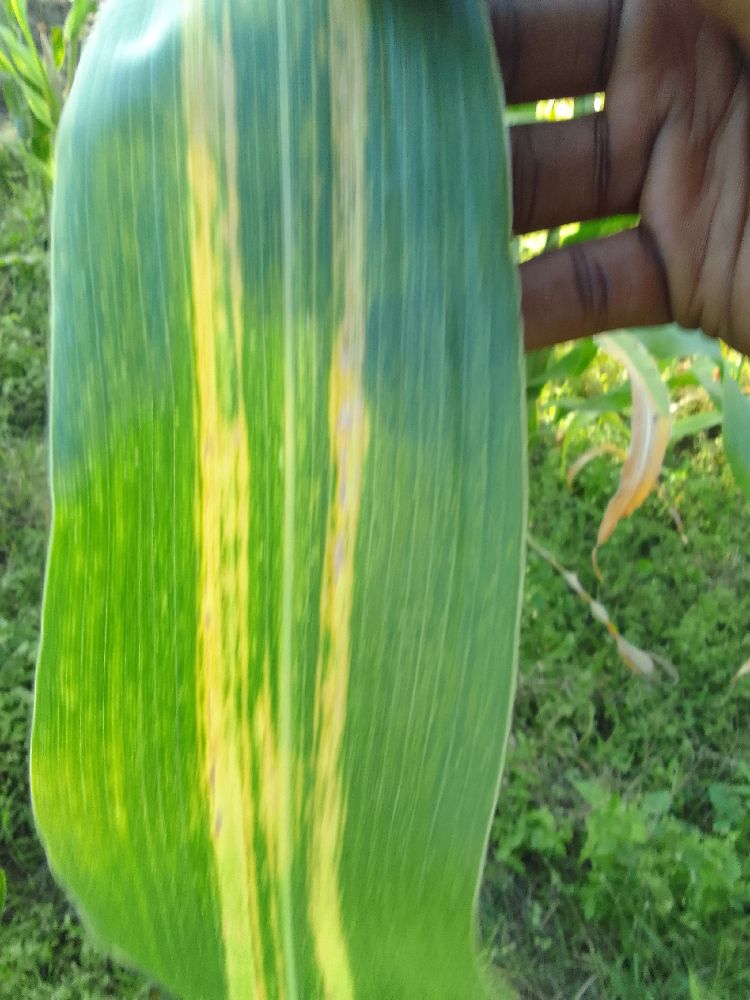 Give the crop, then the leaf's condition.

maize, maize lethal necrosis
